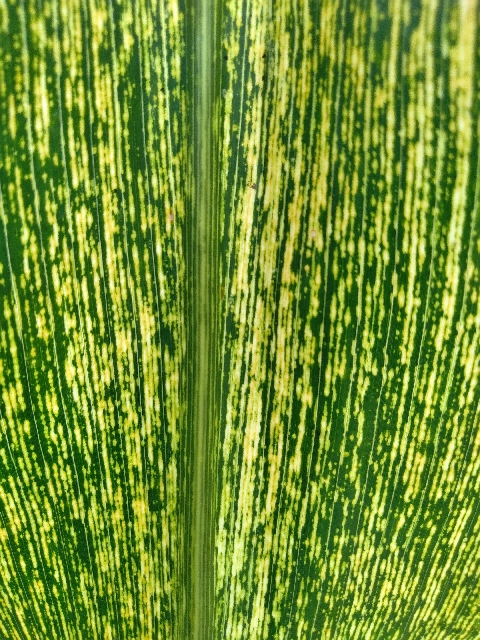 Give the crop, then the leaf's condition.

maize, maize streak virus
